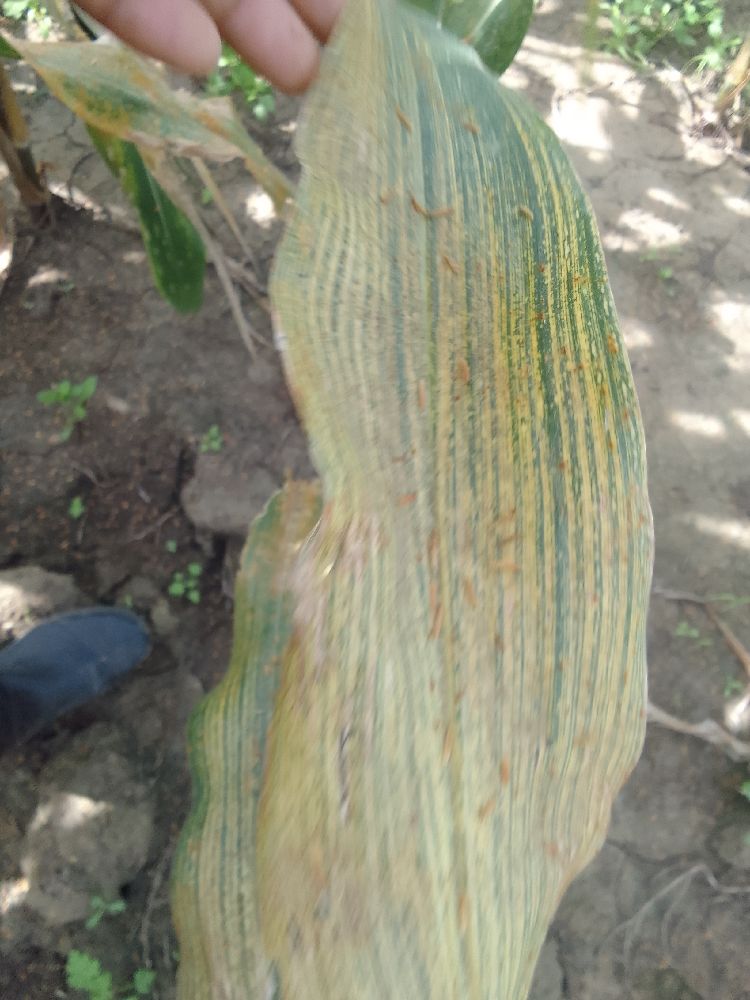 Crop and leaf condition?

maize, maize streak virus
